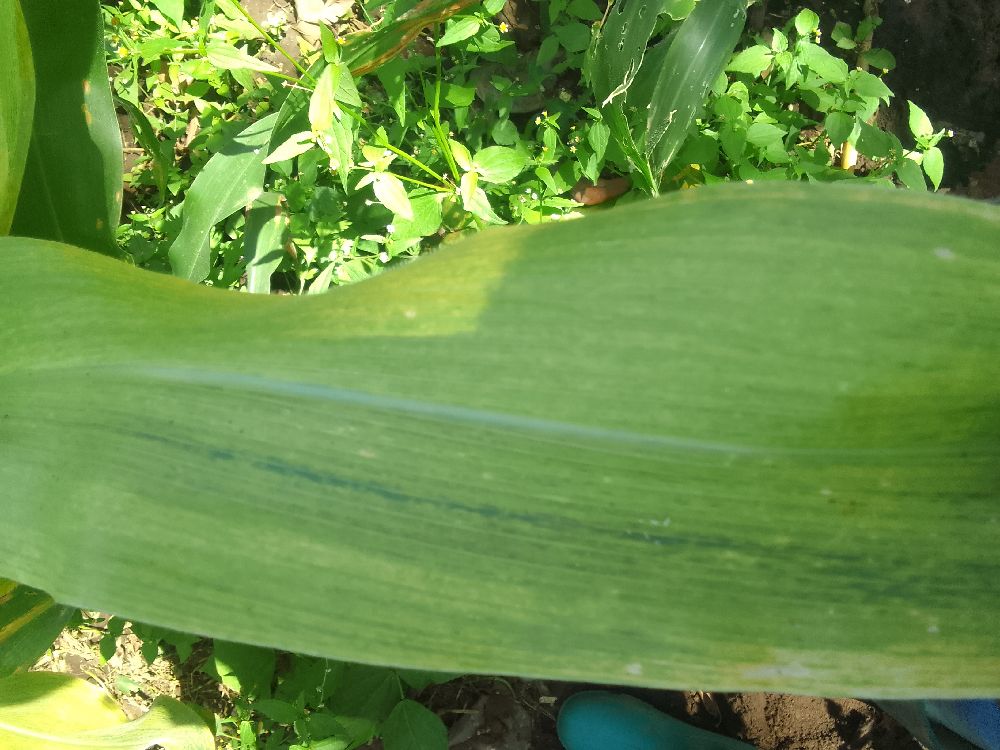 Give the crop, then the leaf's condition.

maize, maize lethal necrosis
